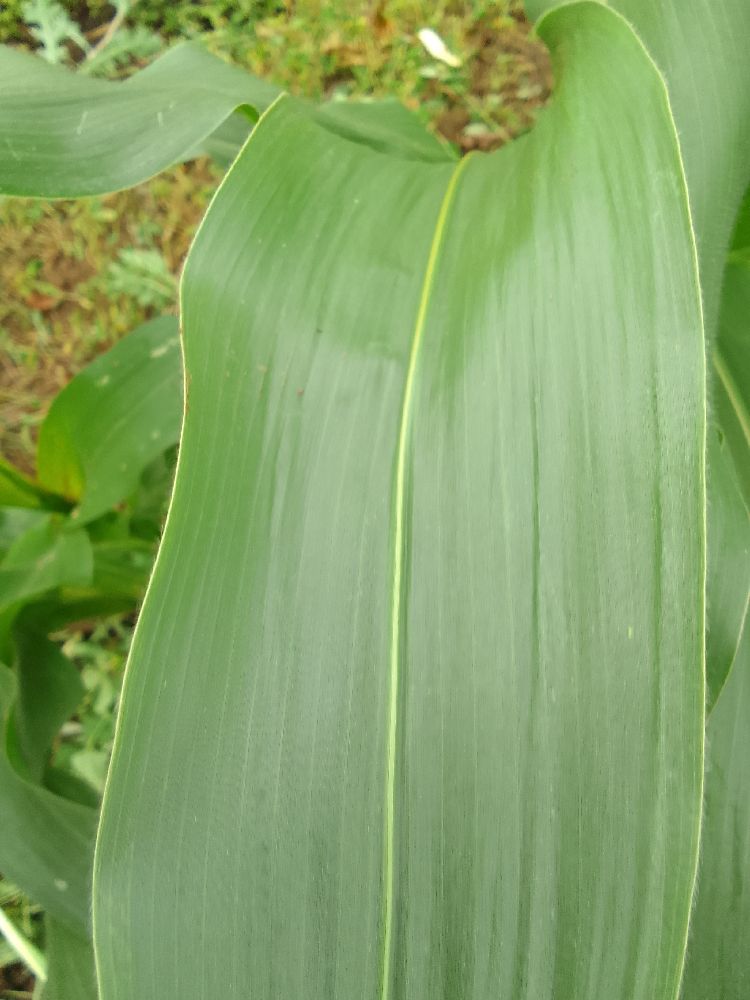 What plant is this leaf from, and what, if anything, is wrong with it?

maize, healthy
